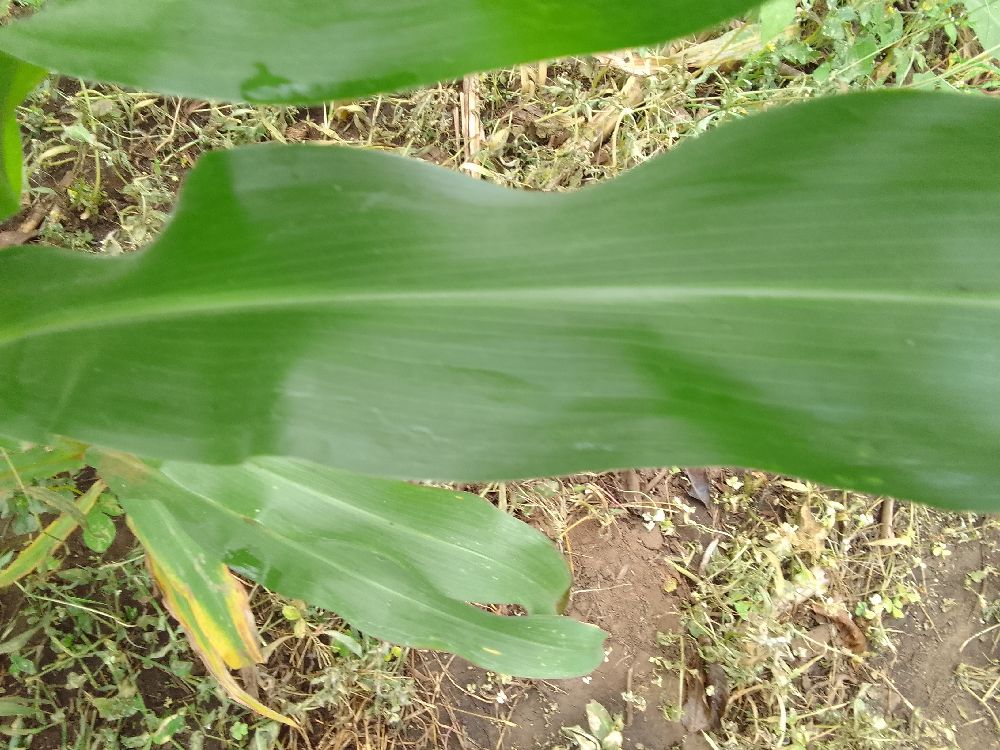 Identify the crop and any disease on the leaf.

maize, healthy
